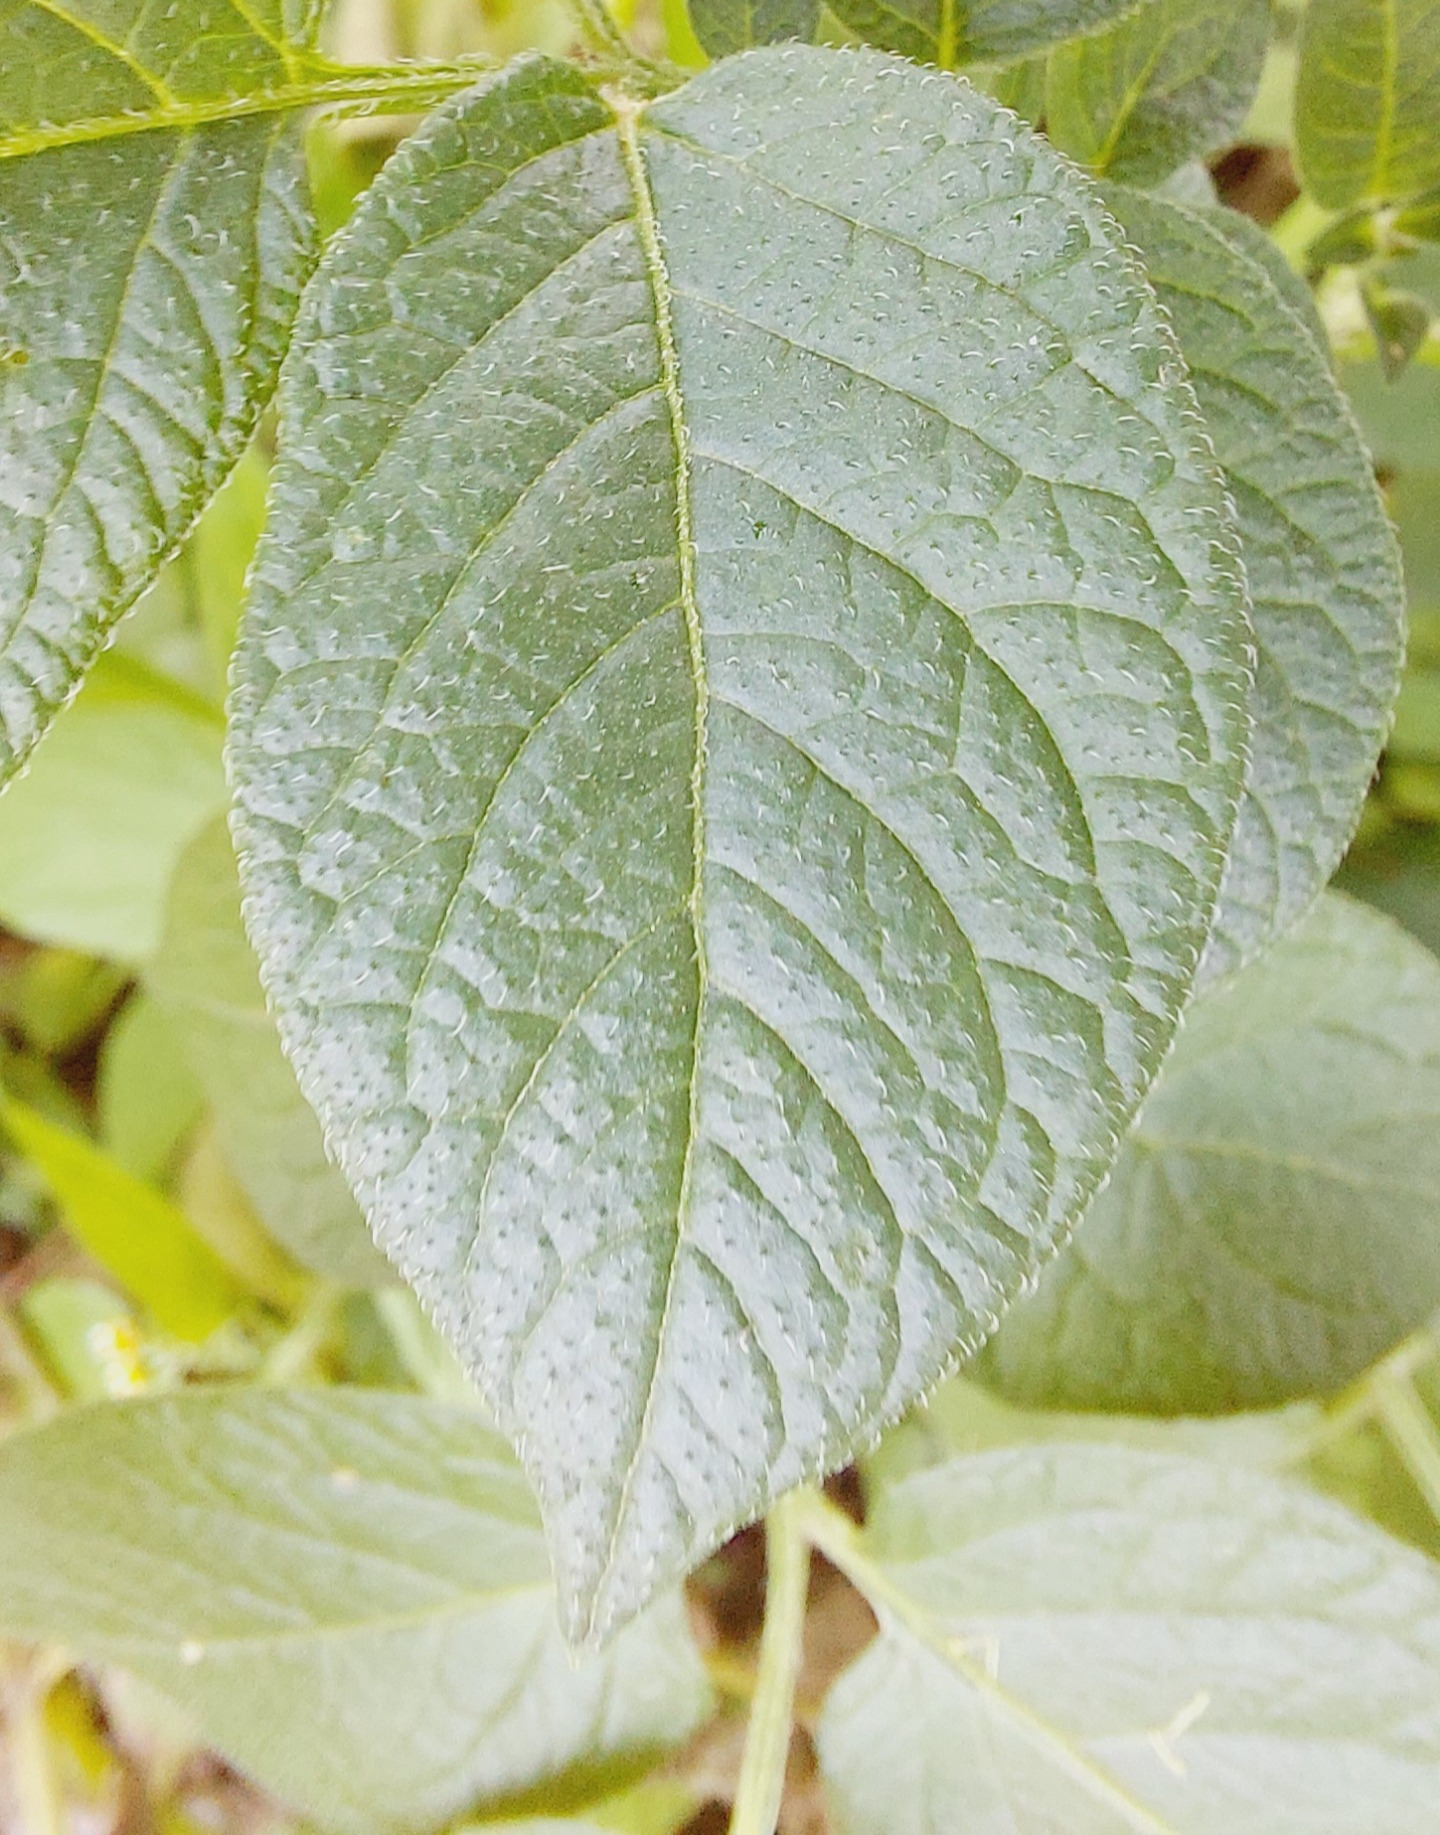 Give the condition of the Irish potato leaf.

healthy
